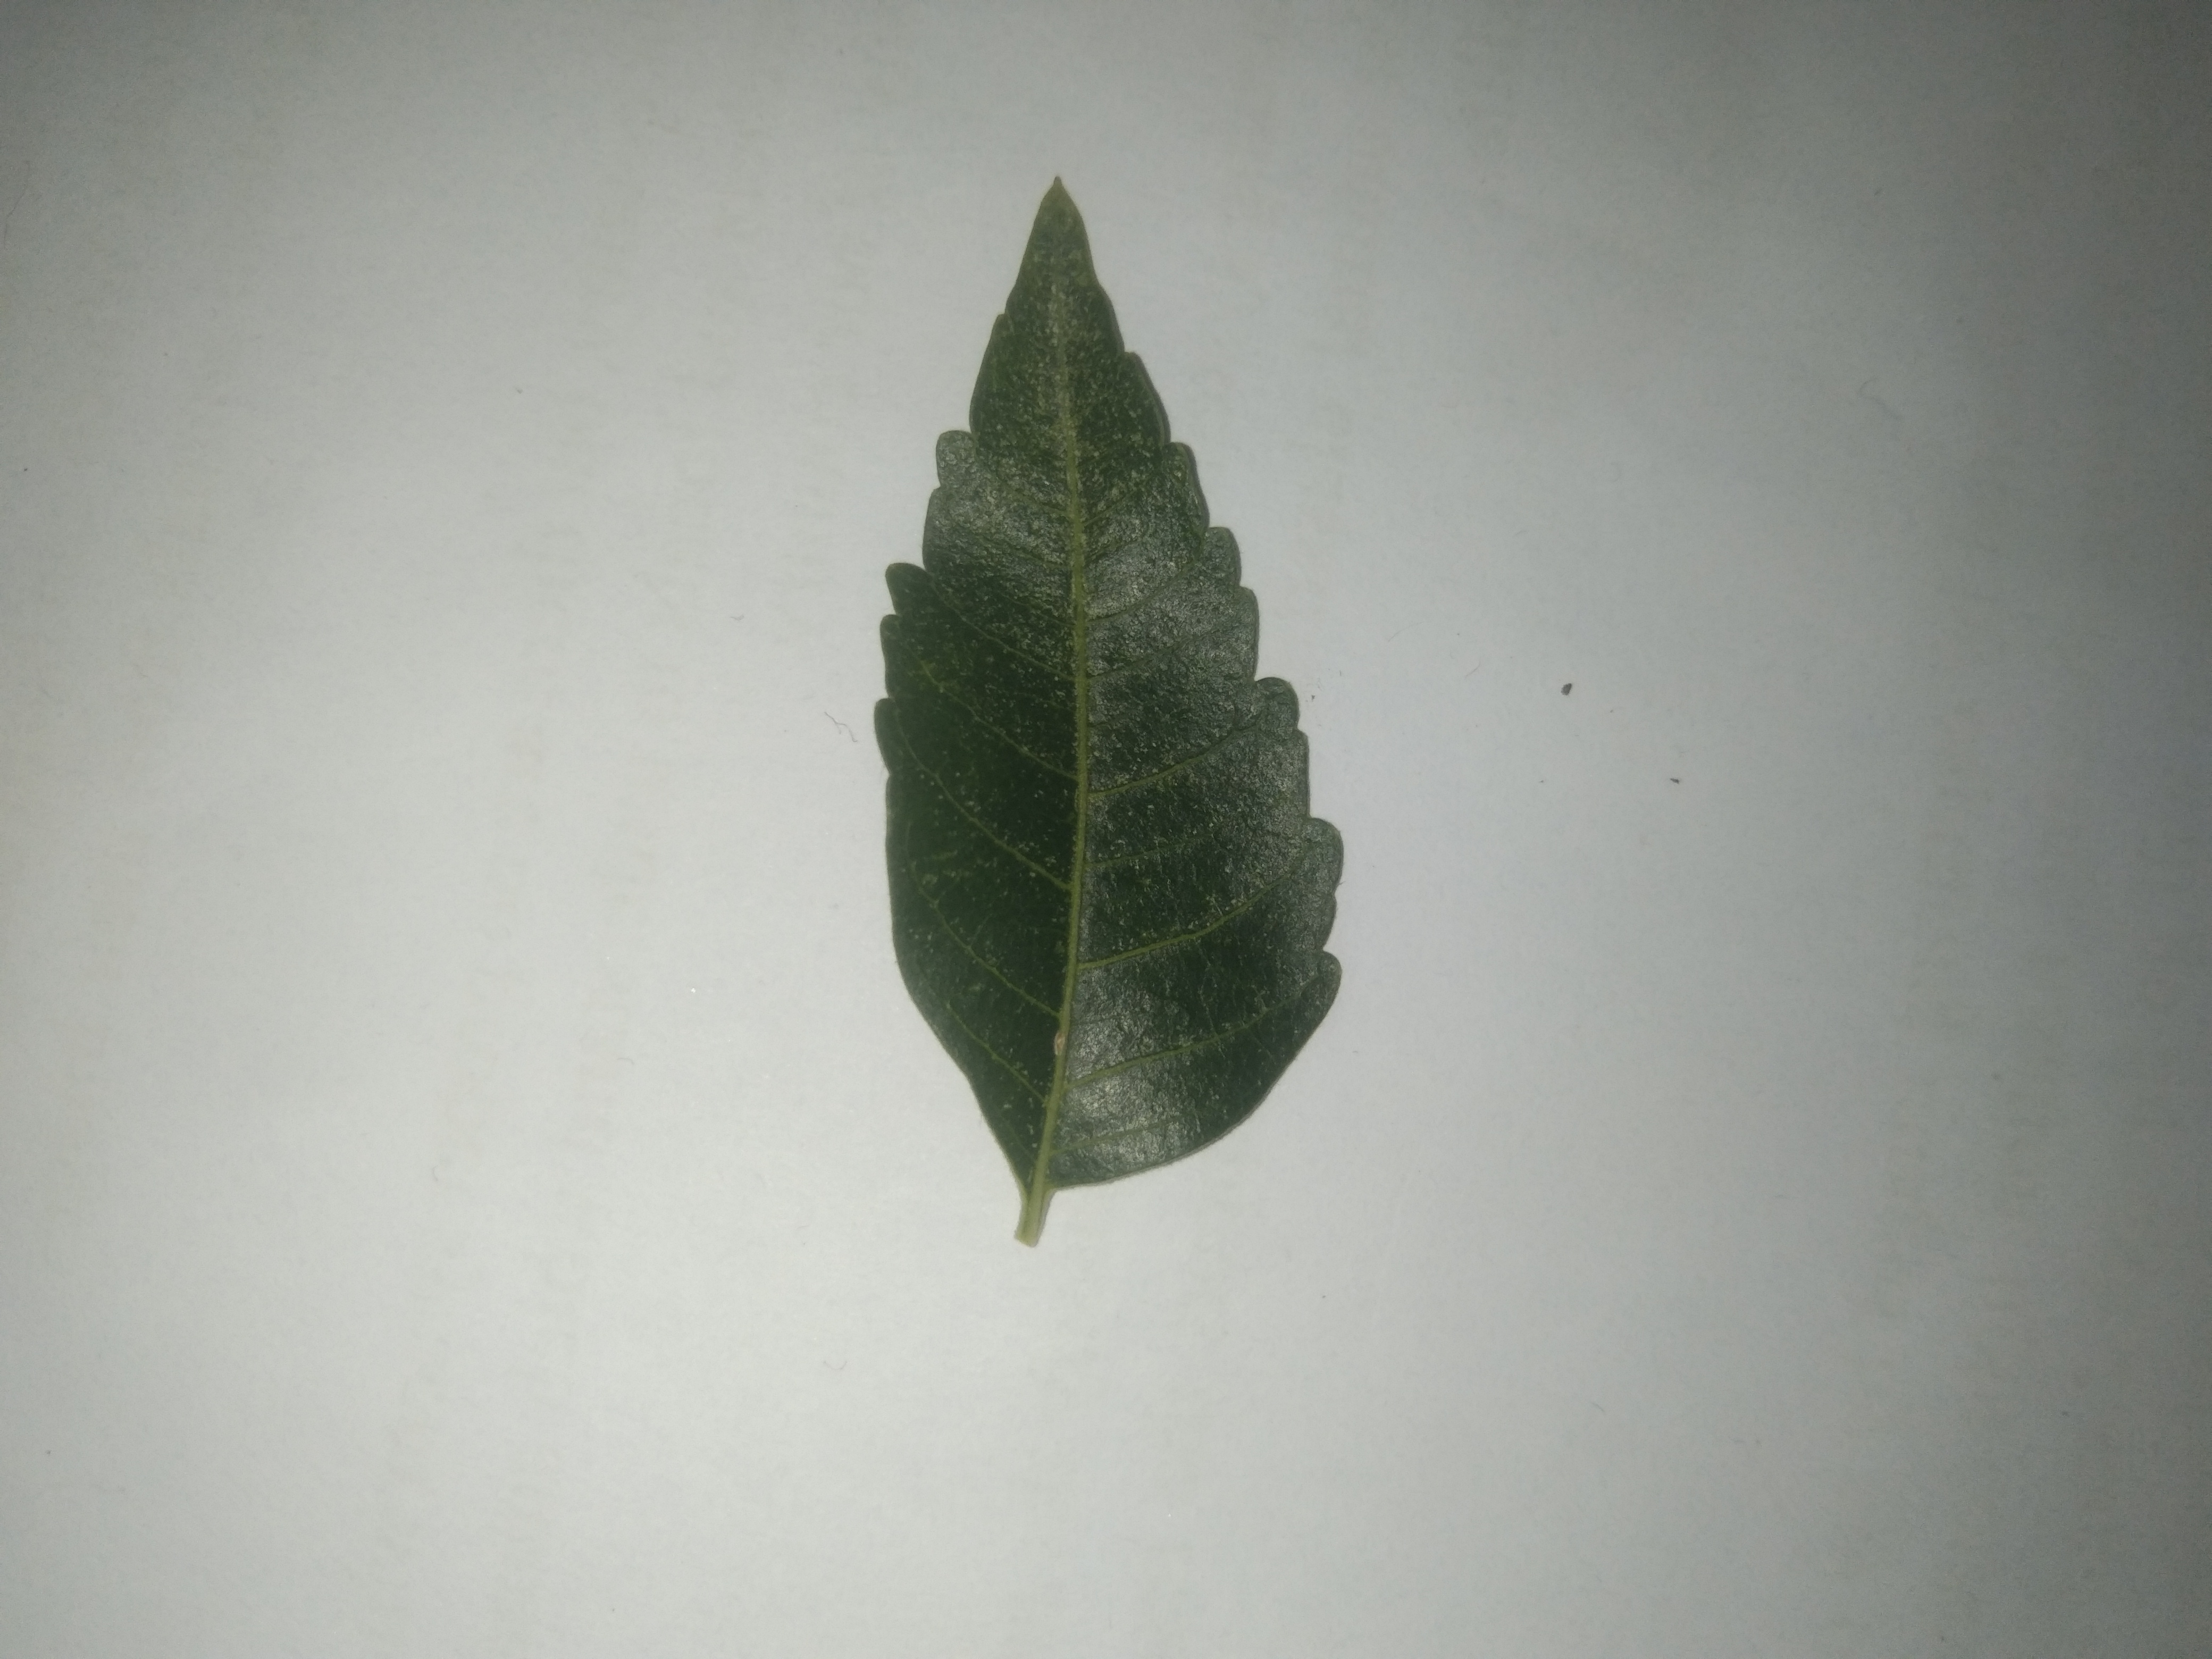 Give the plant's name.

neem
